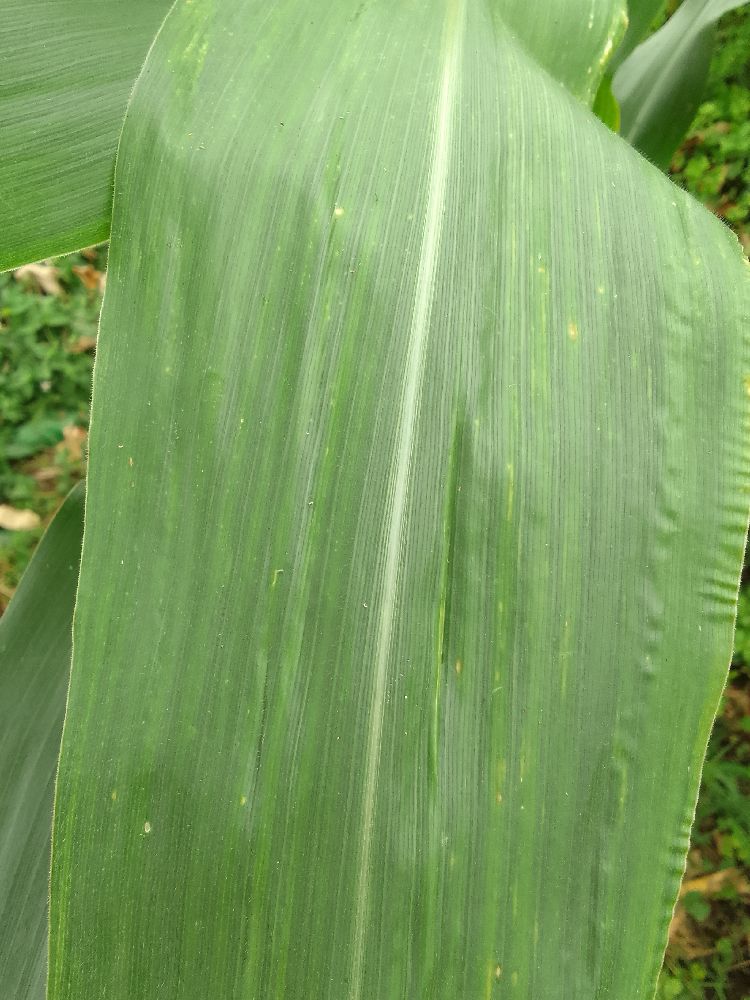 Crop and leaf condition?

maize, healthy
